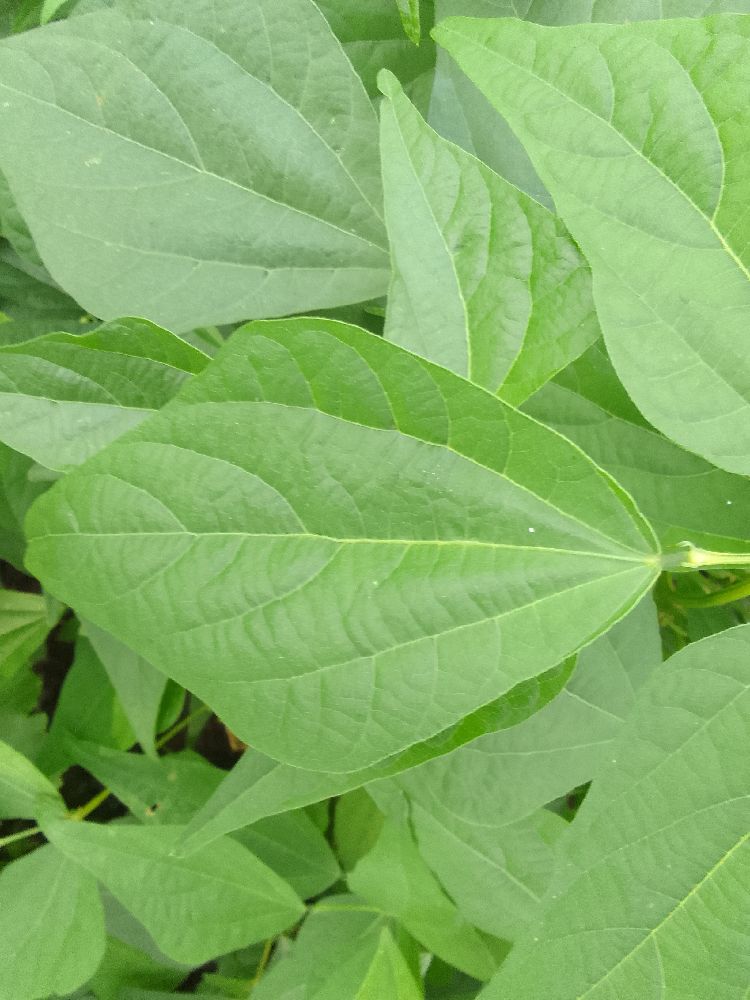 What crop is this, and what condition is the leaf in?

common bean, healthy
